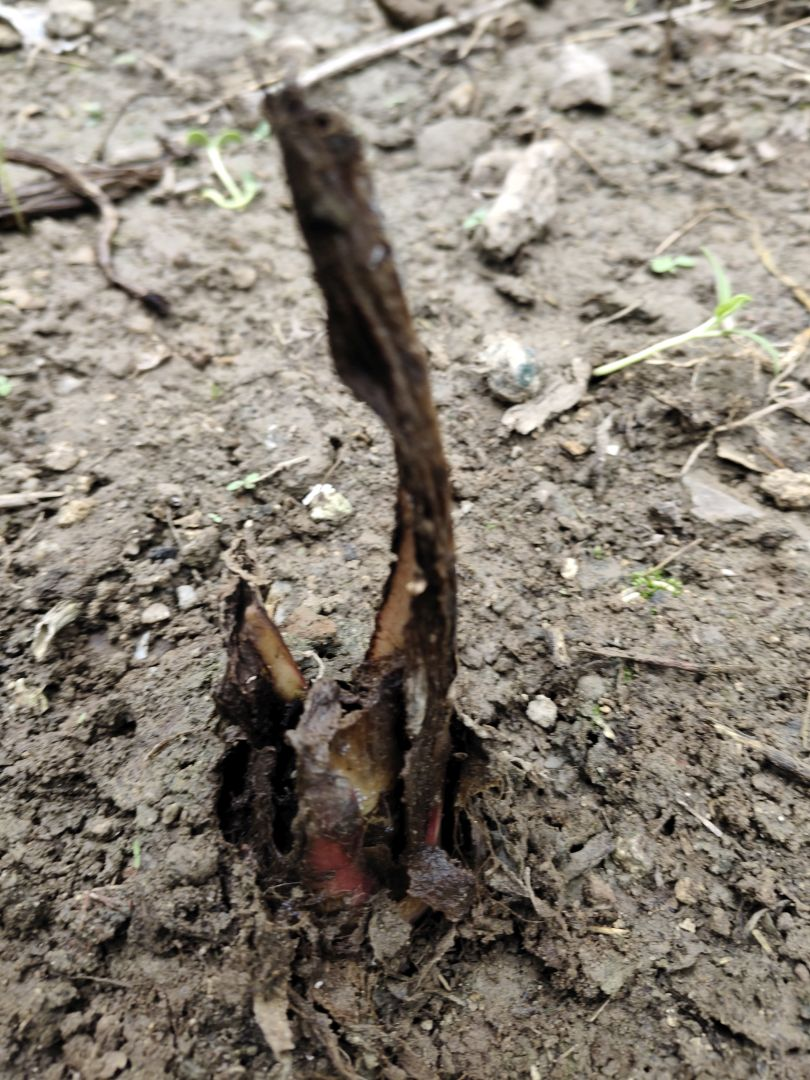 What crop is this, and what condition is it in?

taro, root rot
